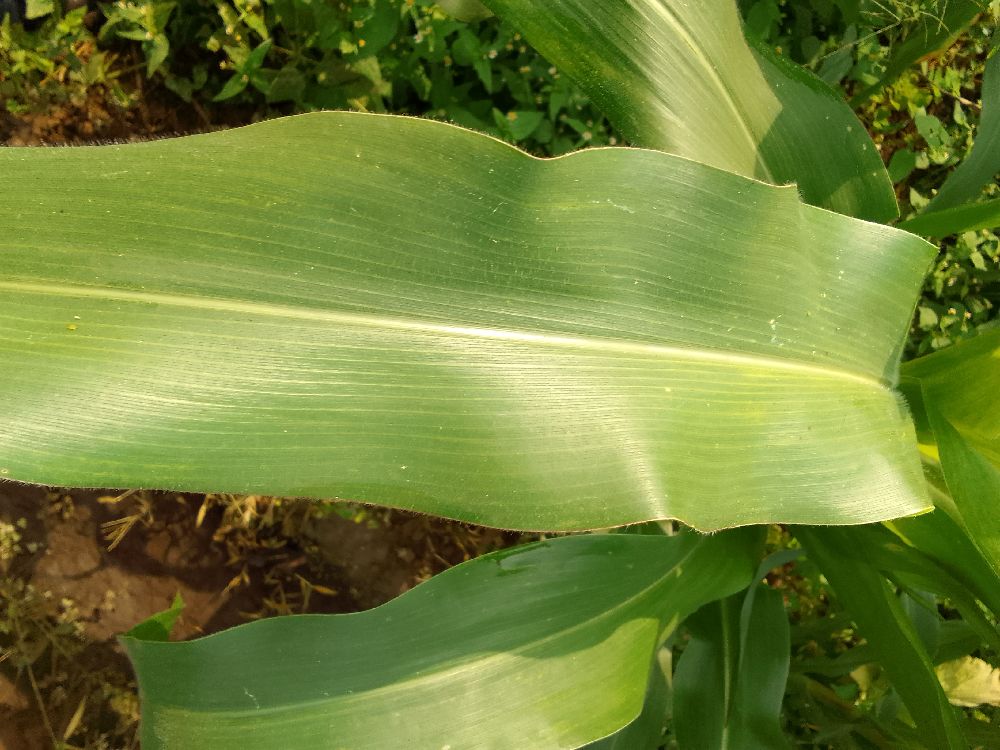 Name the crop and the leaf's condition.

maize, healthy
